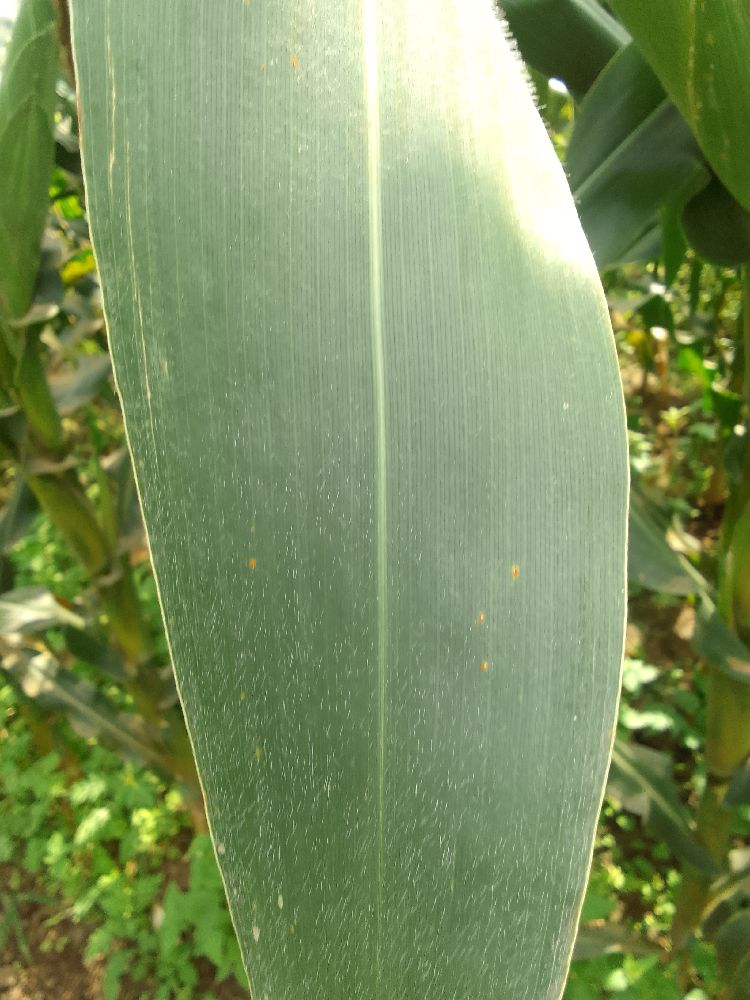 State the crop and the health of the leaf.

maize, healthy
